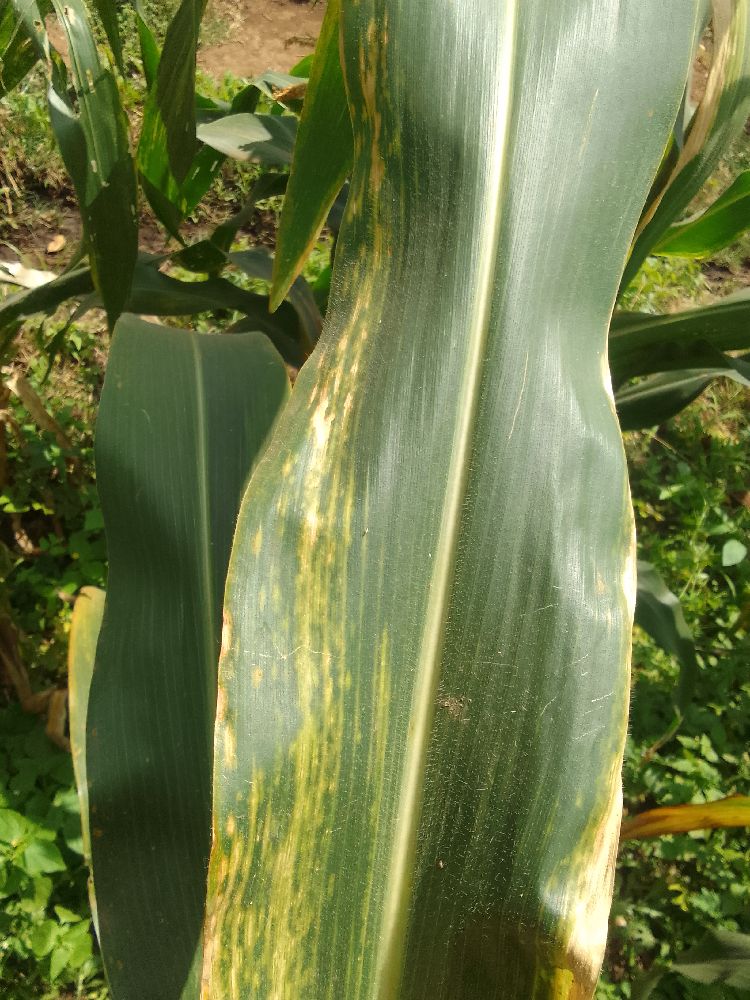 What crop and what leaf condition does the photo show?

maize, maize lethal necrosis
